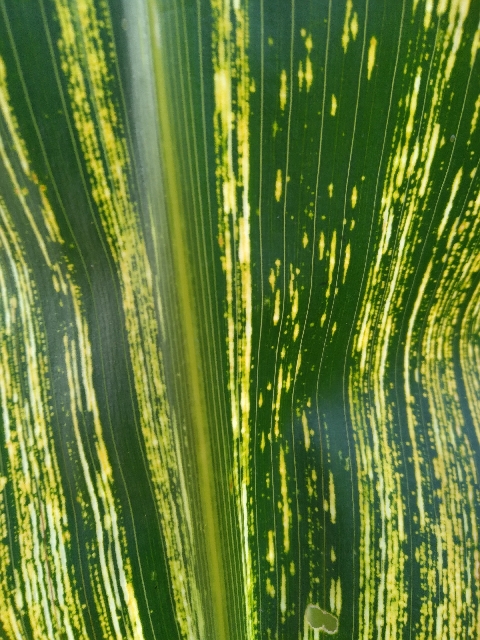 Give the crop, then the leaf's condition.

maize, maize streak virus
